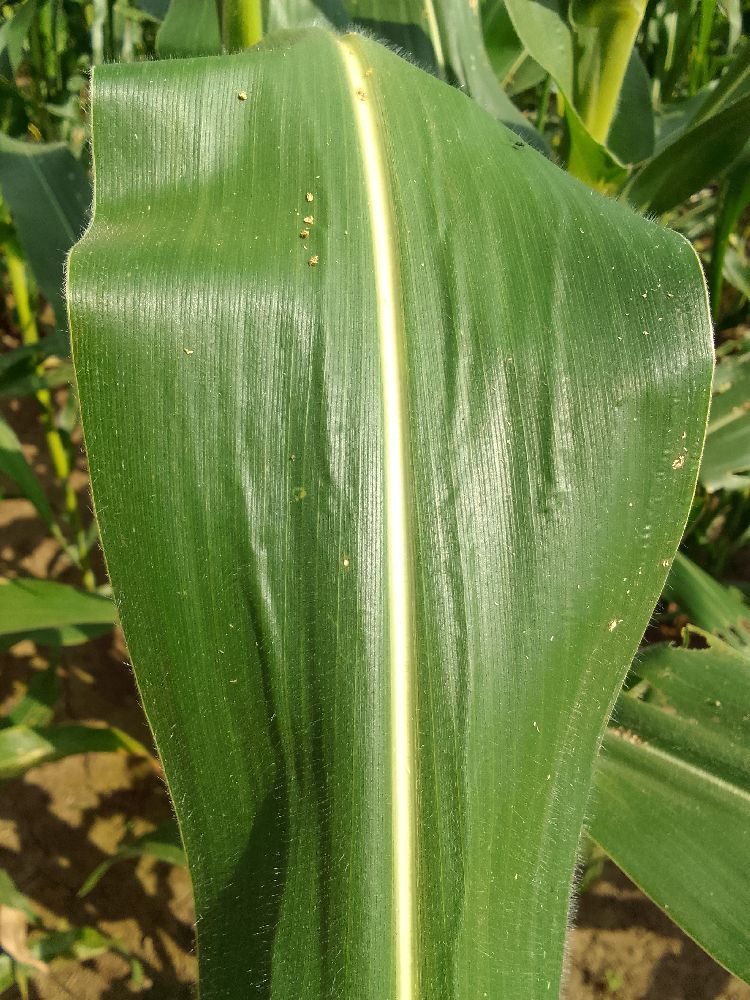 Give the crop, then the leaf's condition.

maize, healthy
